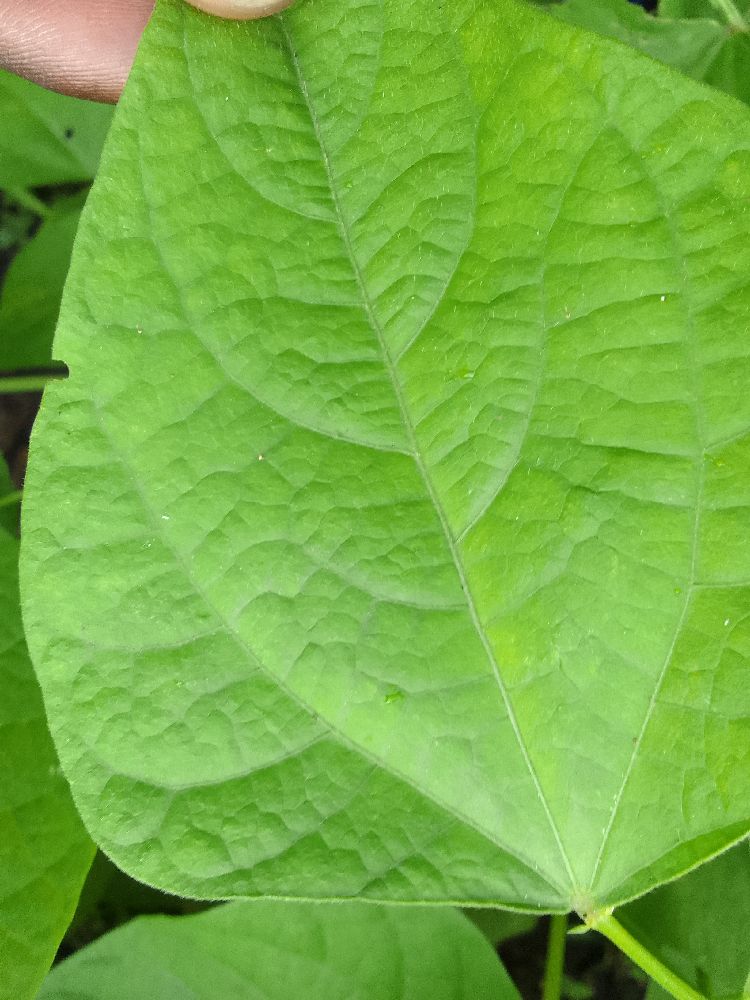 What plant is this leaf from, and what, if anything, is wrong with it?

common bean, healthy
